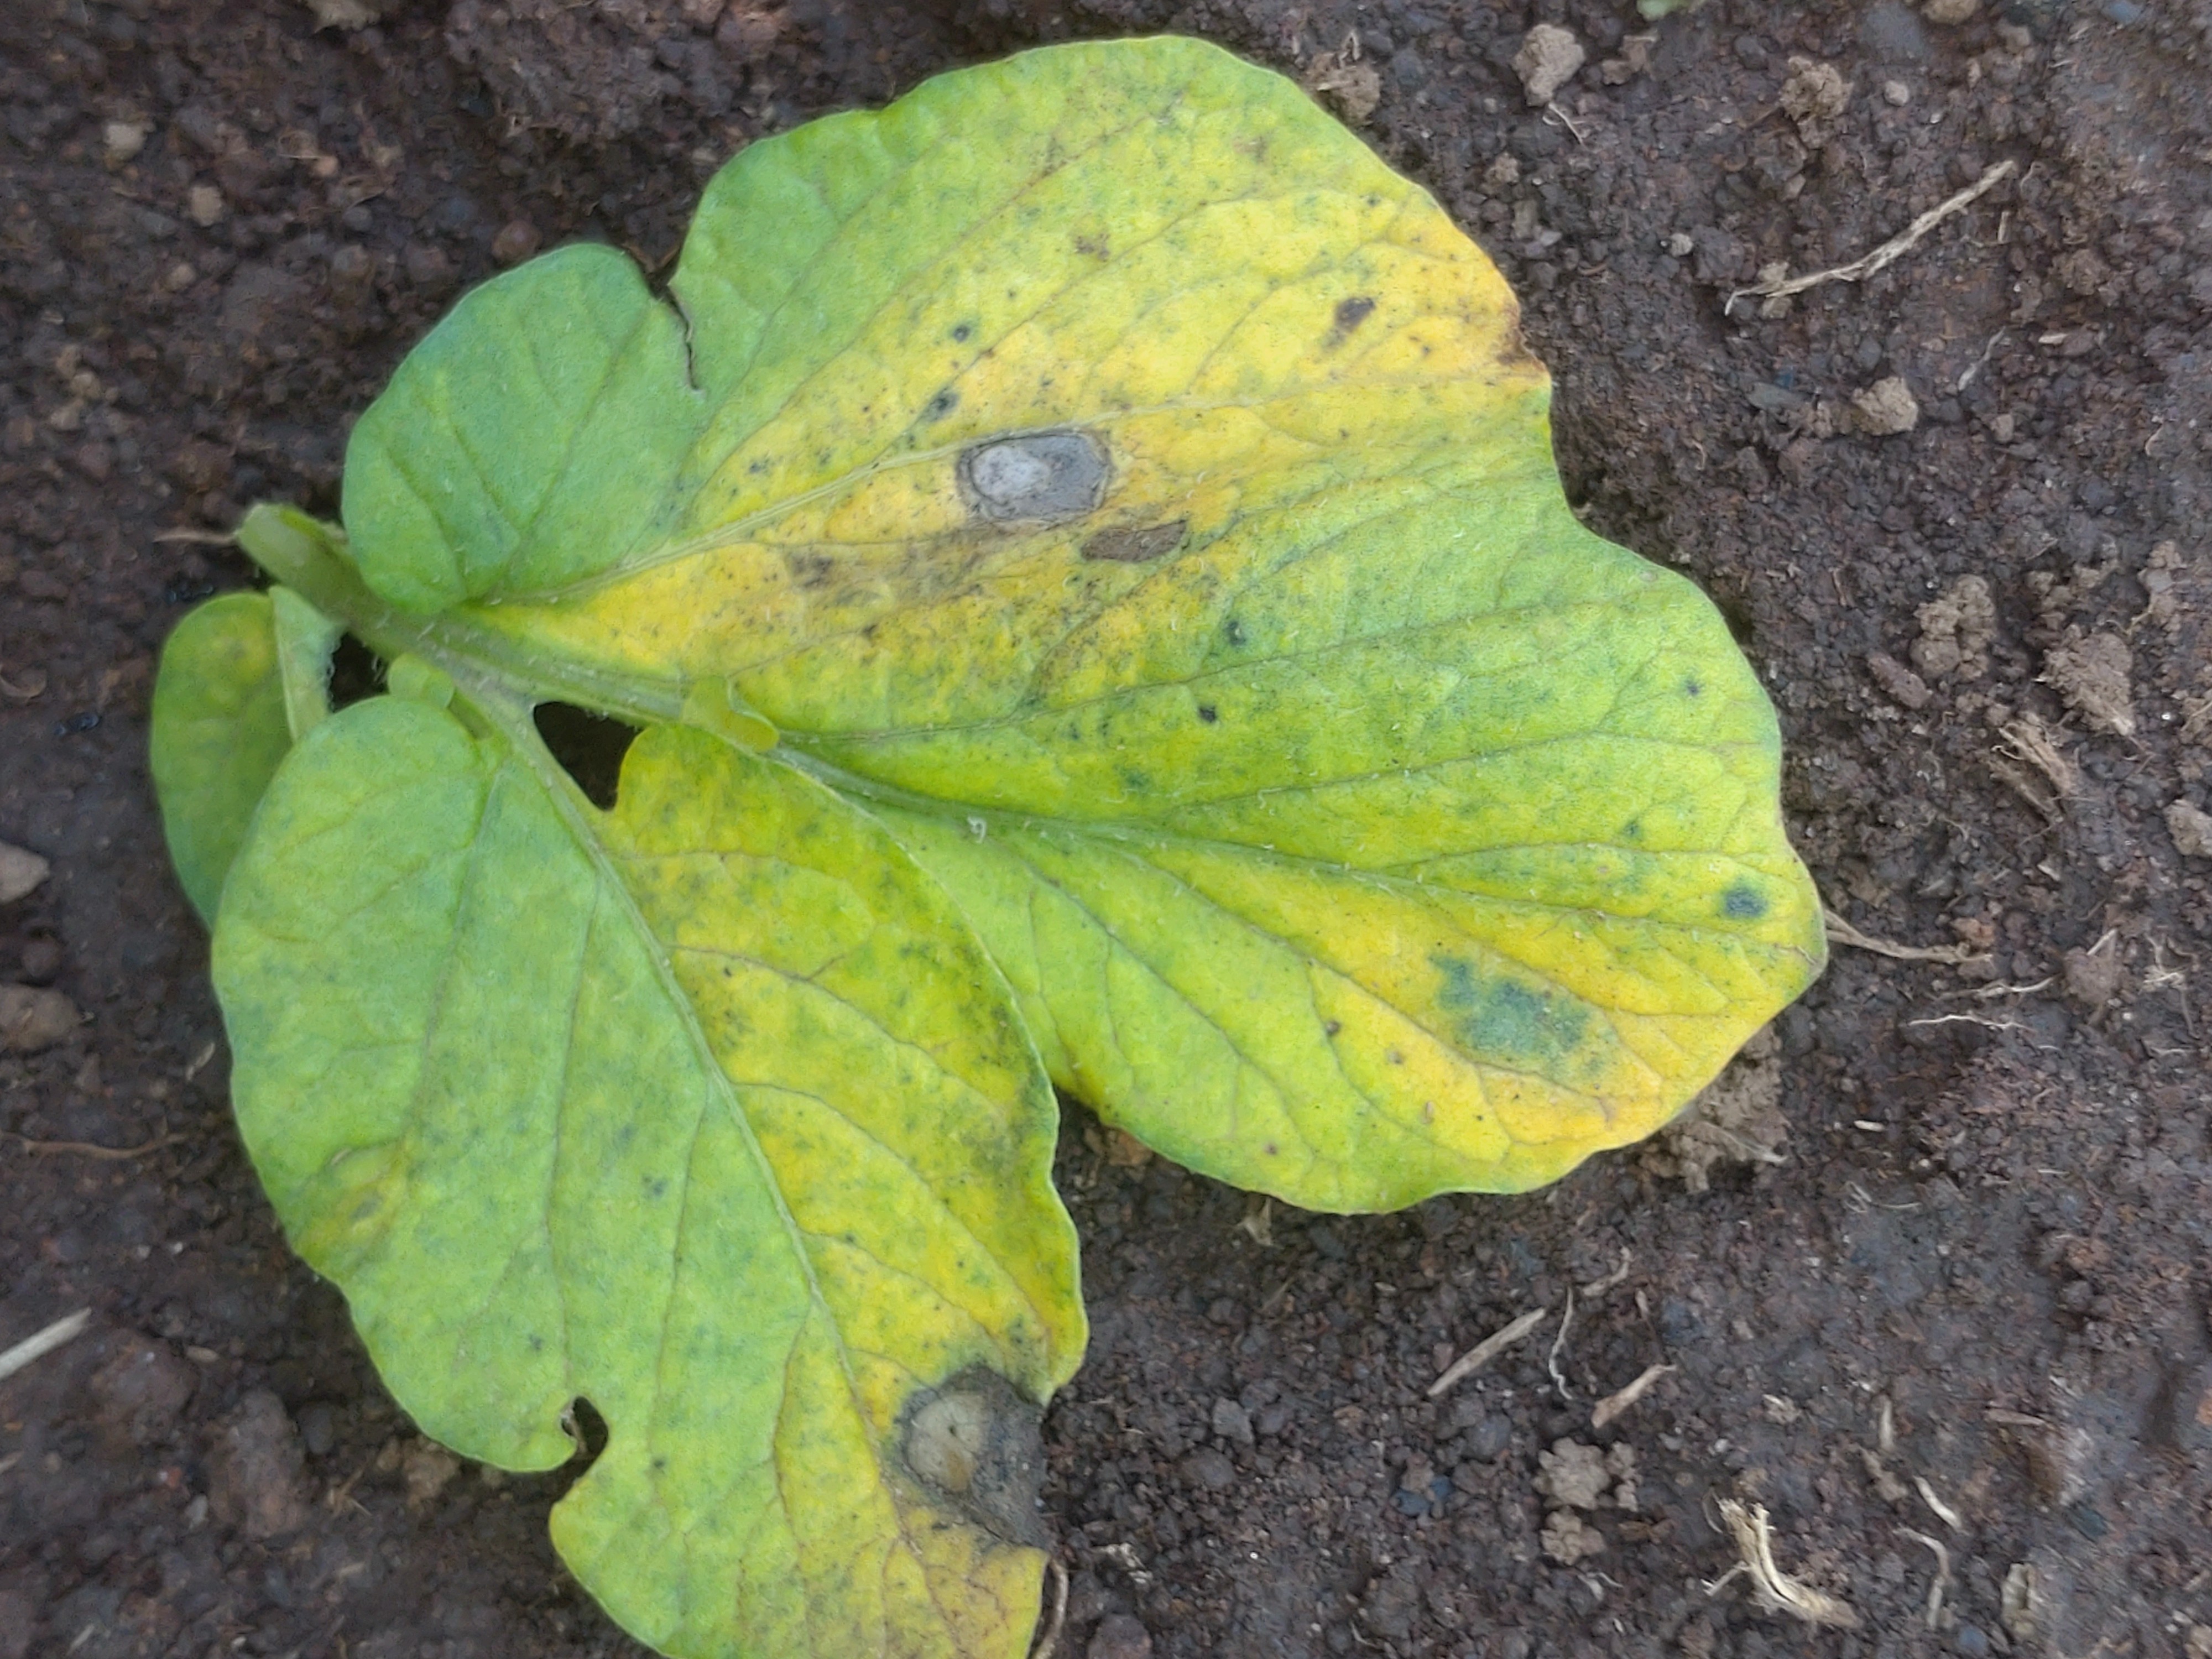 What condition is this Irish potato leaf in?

late blight
